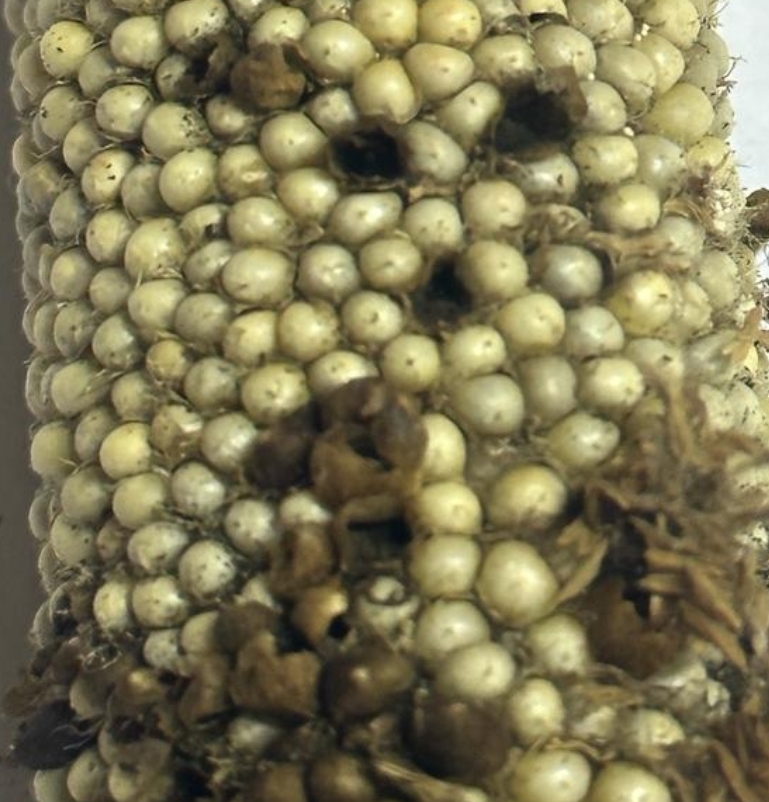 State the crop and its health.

pearl millet, smut
